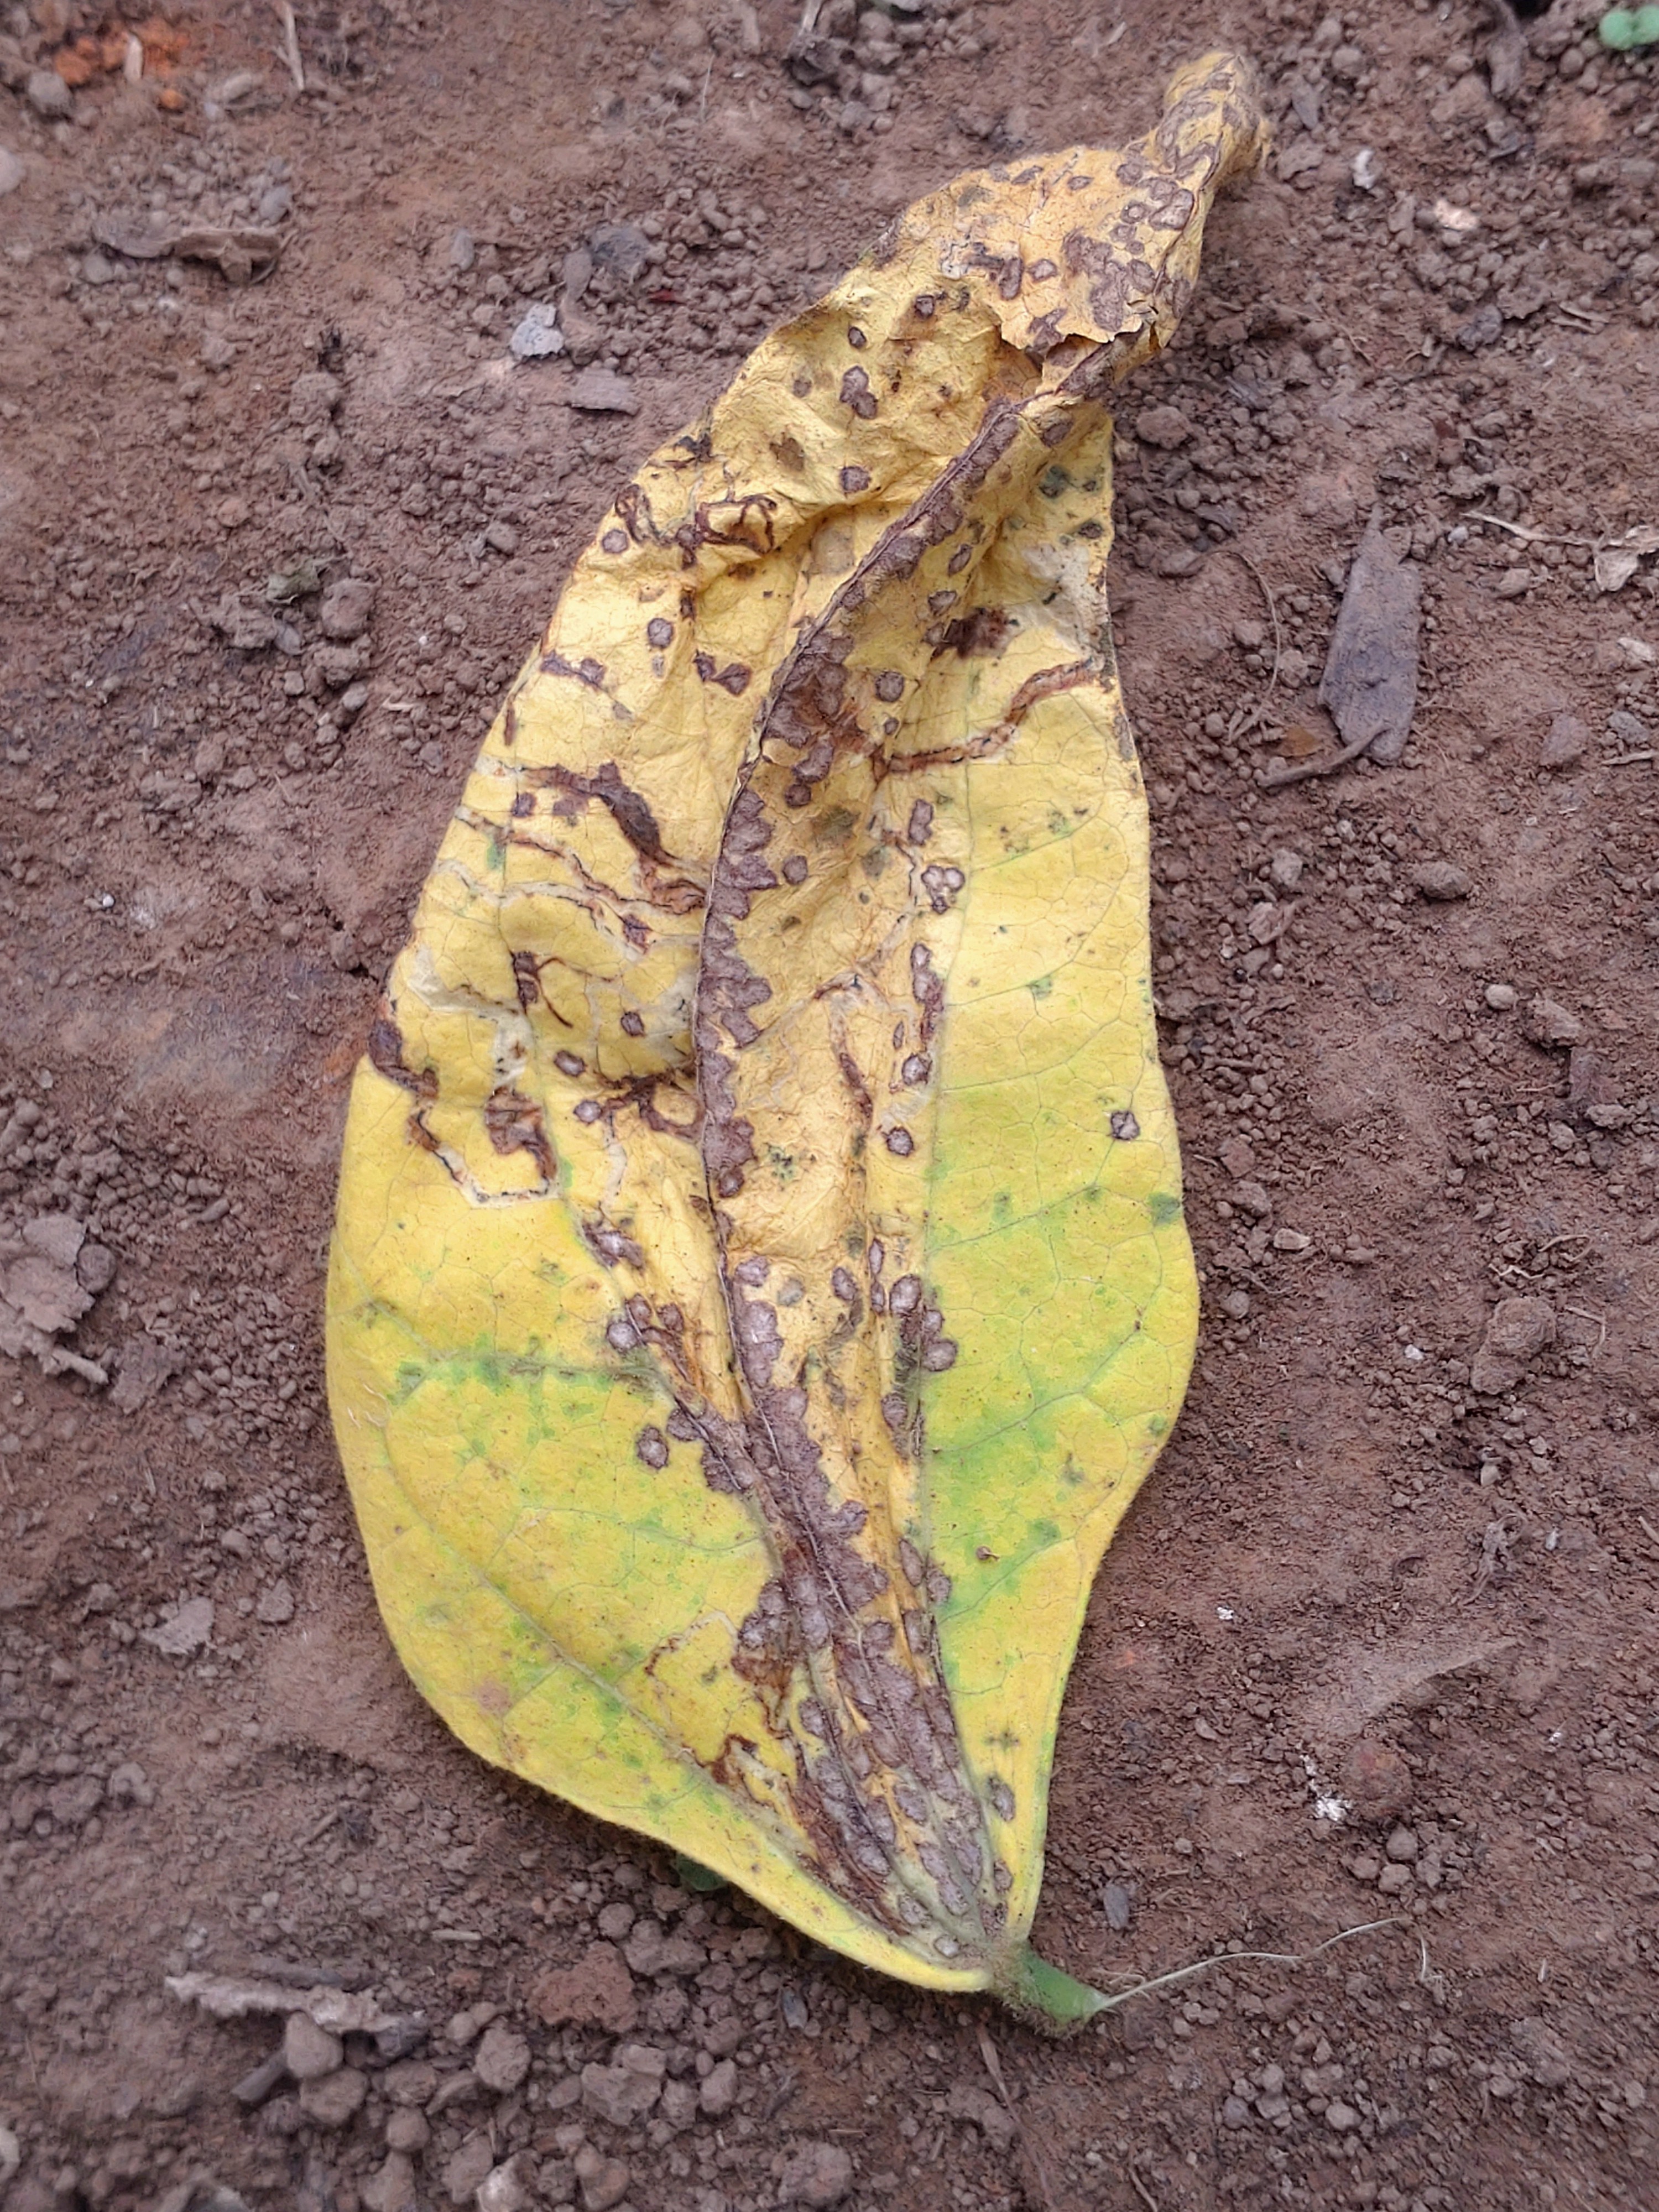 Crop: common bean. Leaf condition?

anthracnose
